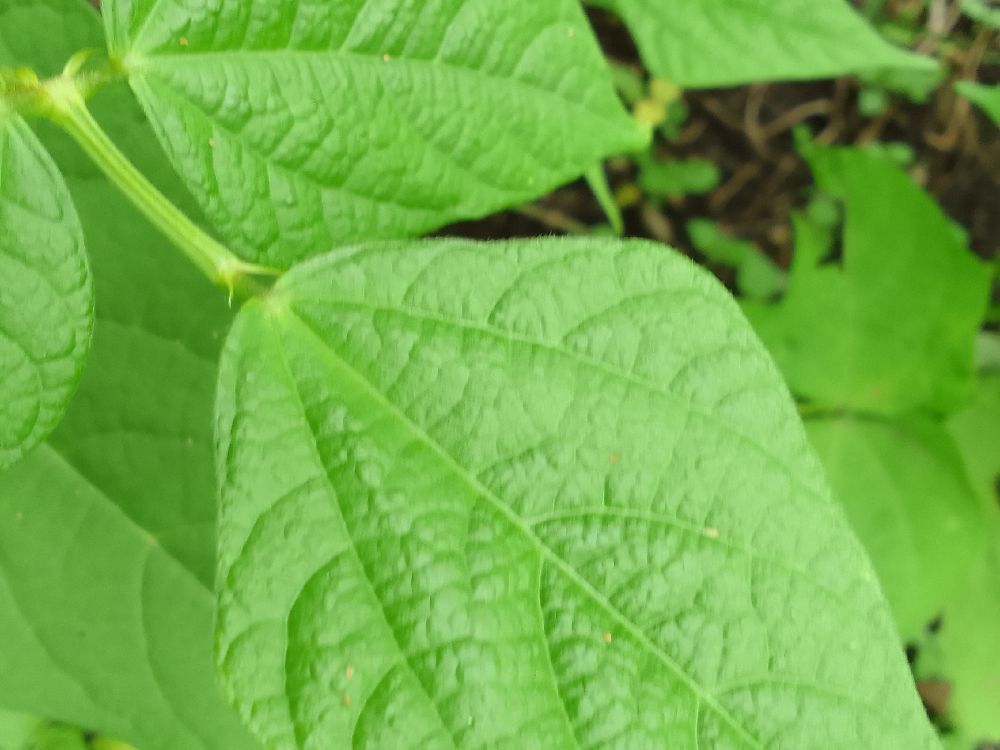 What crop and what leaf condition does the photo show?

common bean, healthy
